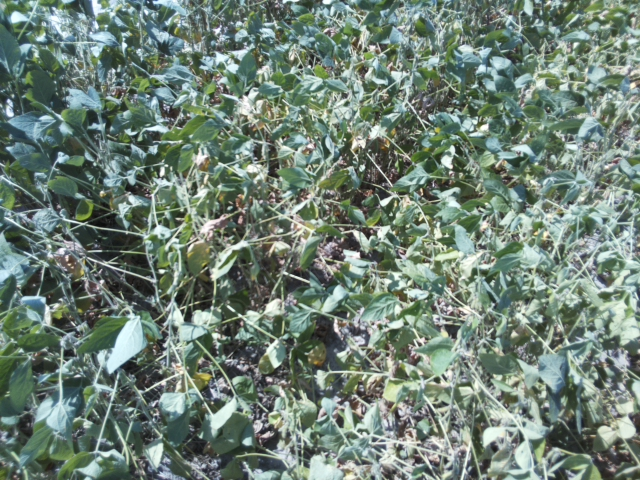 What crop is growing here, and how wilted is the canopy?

soybean, moderate turgor loss in upper canopy
